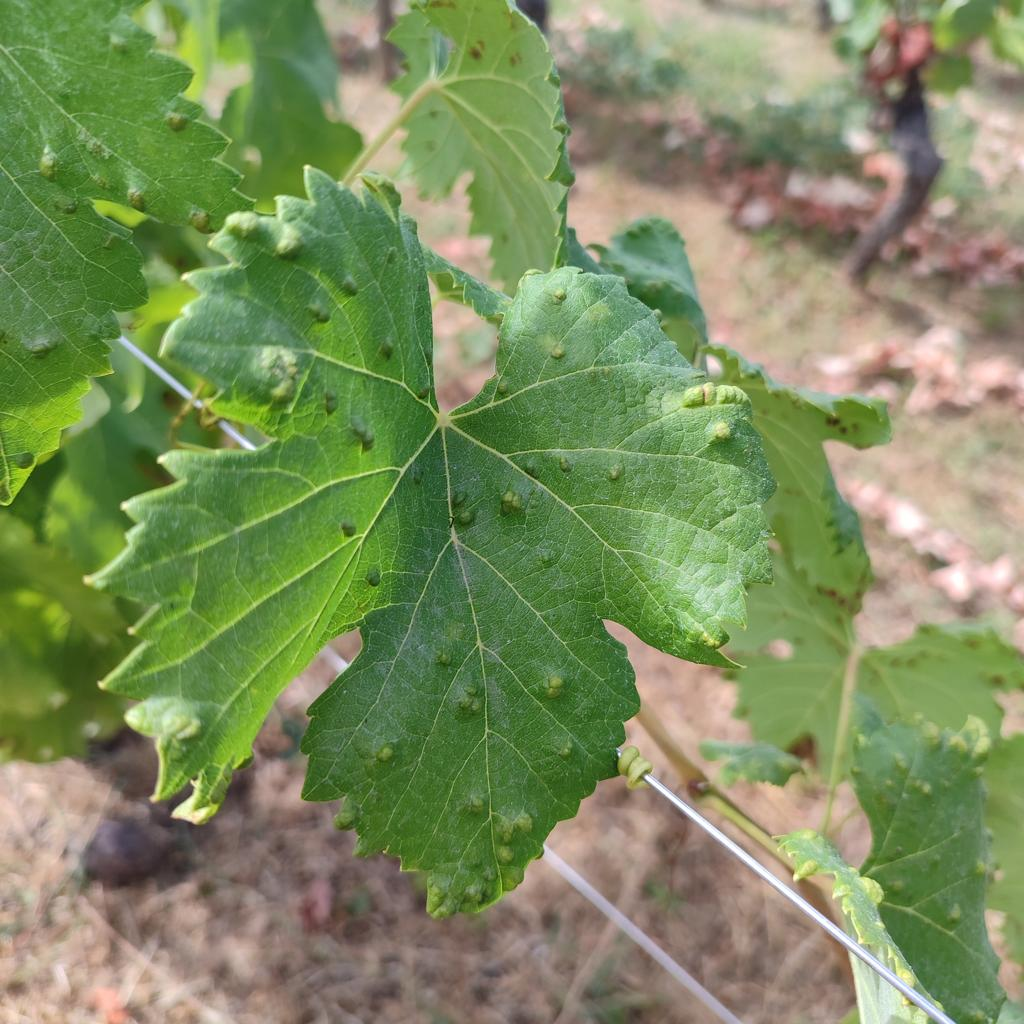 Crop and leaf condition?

grapevine, erineum mite
